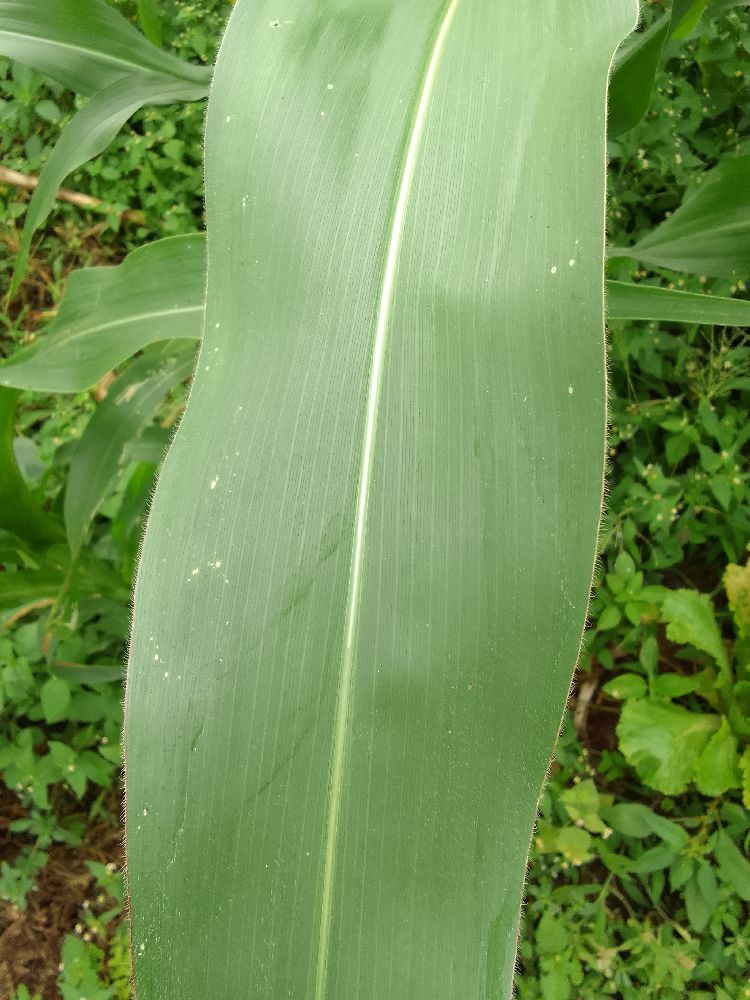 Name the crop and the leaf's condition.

maize, healthy
